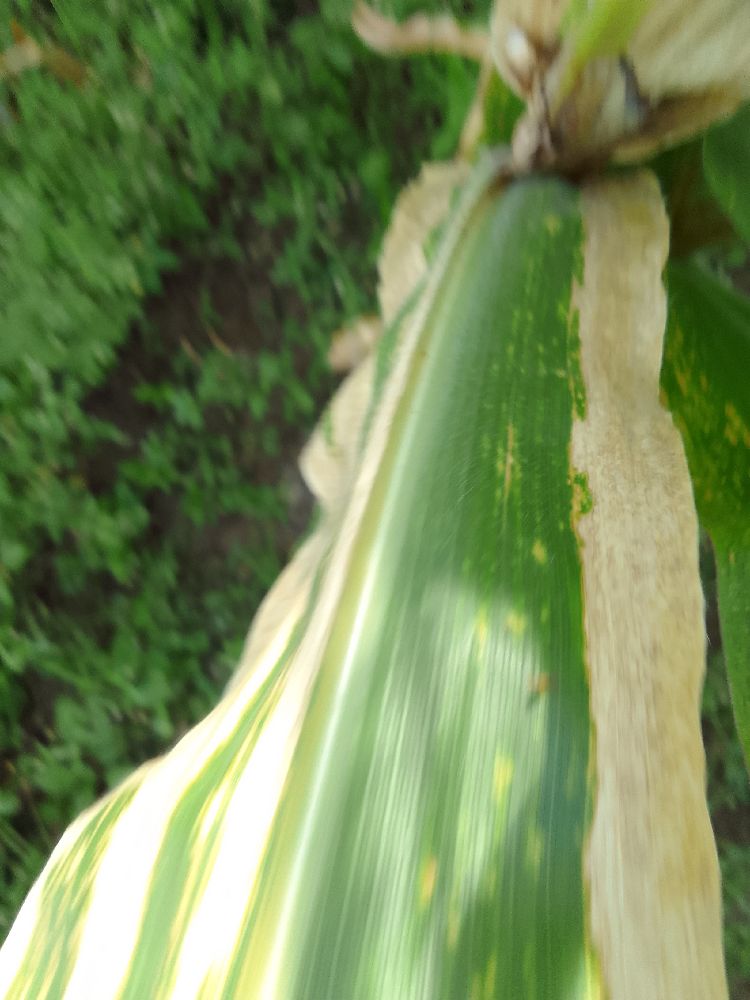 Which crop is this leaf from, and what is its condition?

maize, maize lethal necrosis
